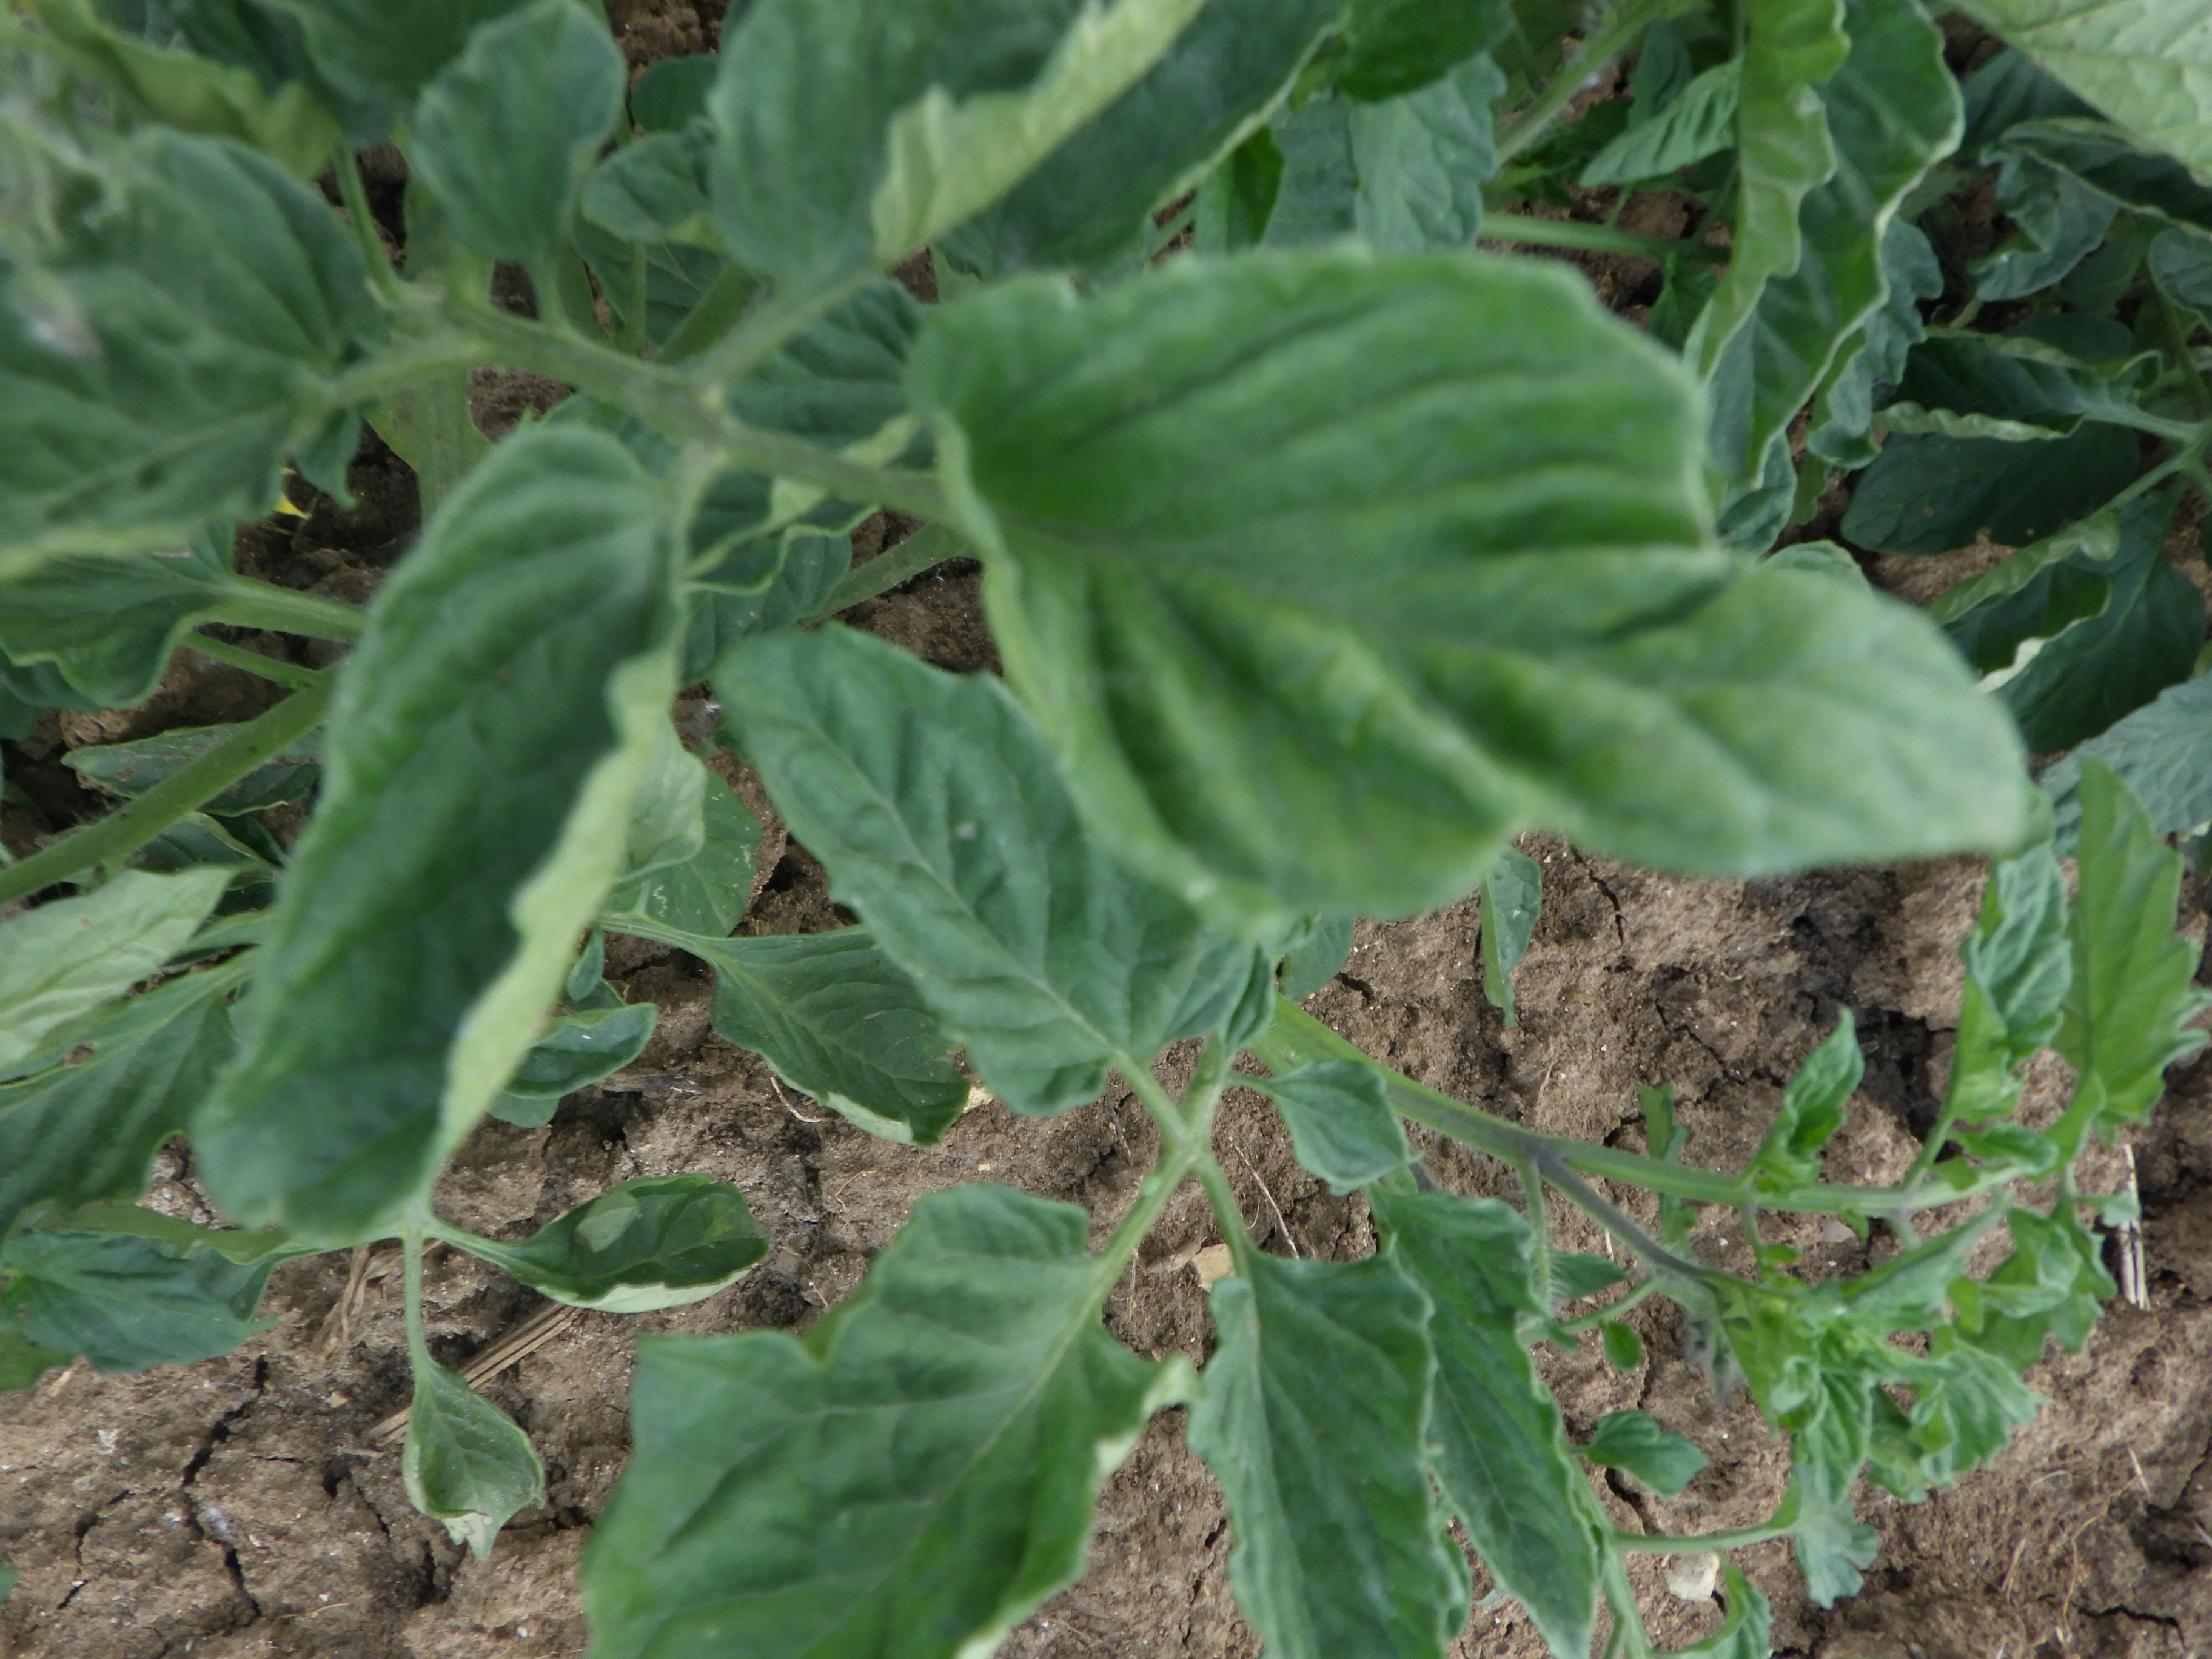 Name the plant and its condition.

tomato, water stress
